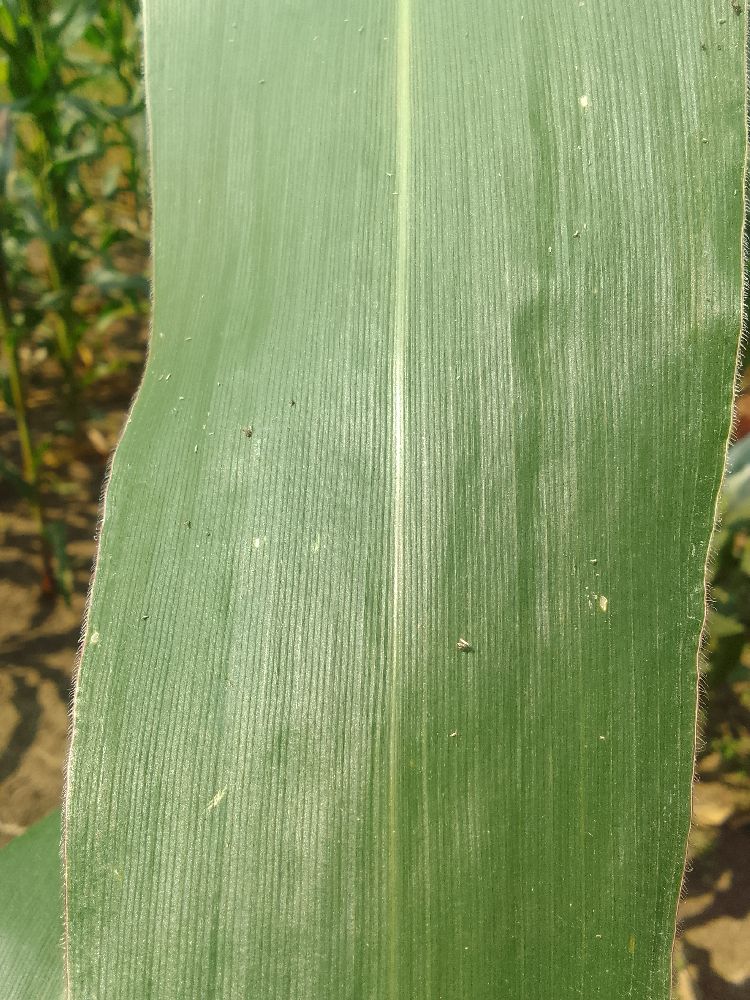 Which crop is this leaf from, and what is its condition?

maize, healthy
